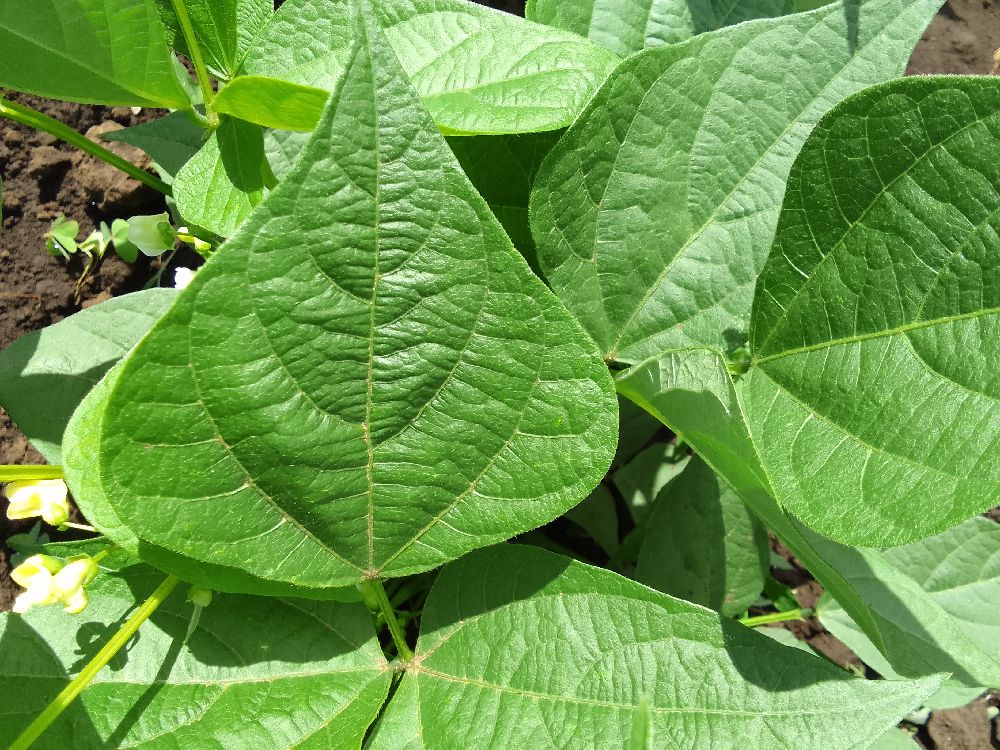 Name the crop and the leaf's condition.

common bean, healthy
